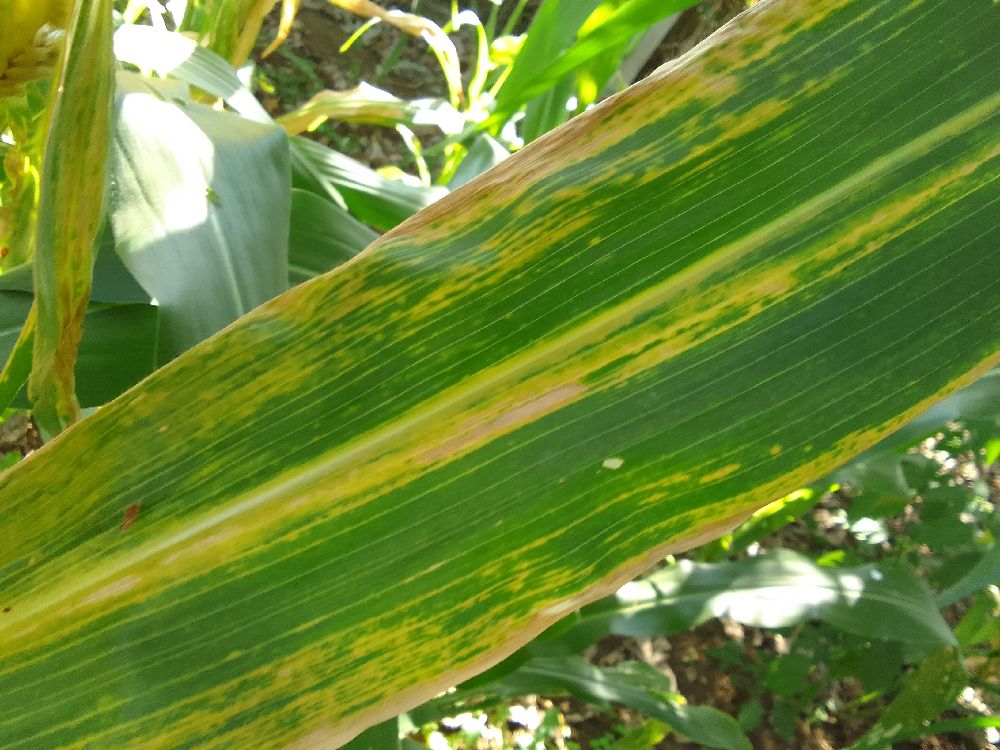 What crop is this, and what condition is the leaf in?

maize, maize lethal necrosis
